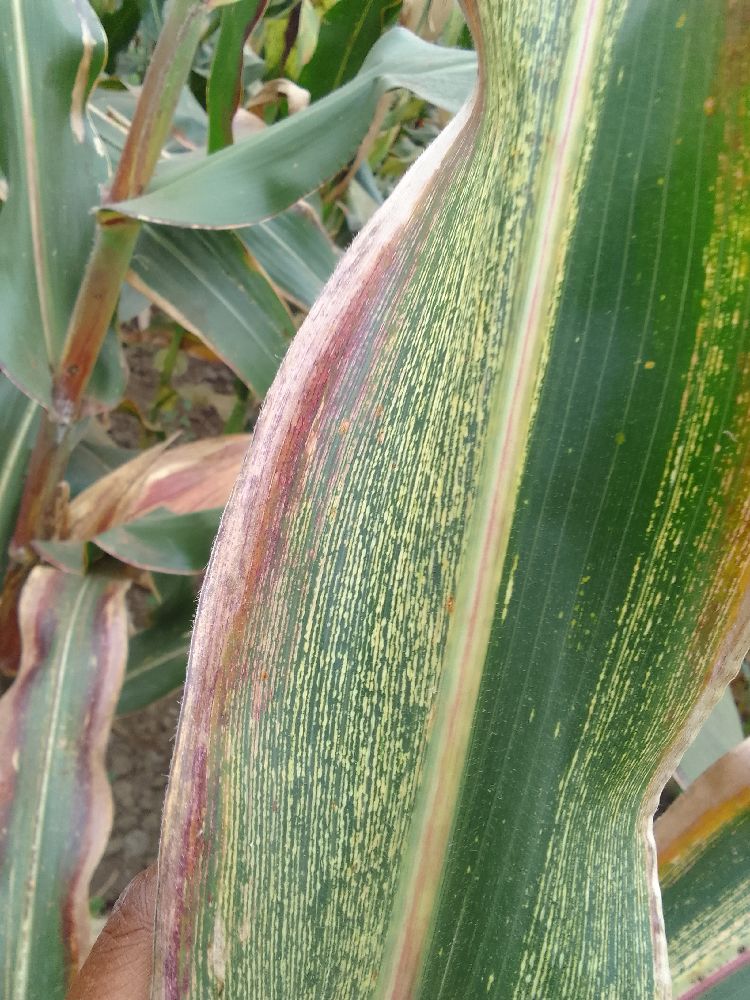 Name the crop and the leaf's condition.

maize, maize streak virus
